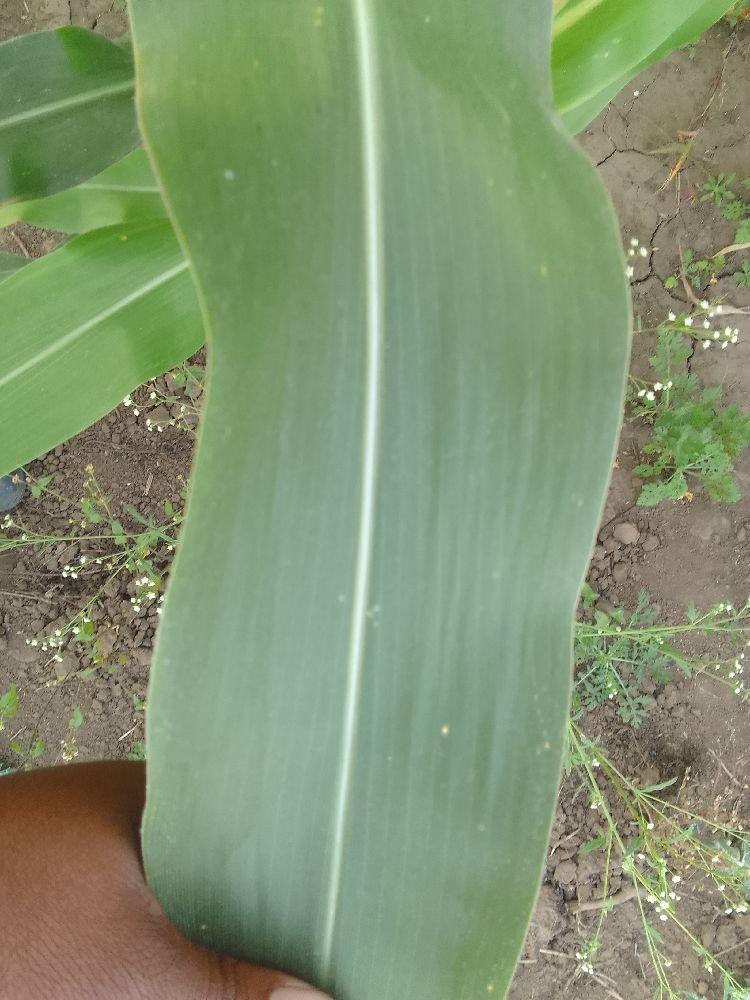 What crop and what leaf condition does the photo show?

maize, healthy
